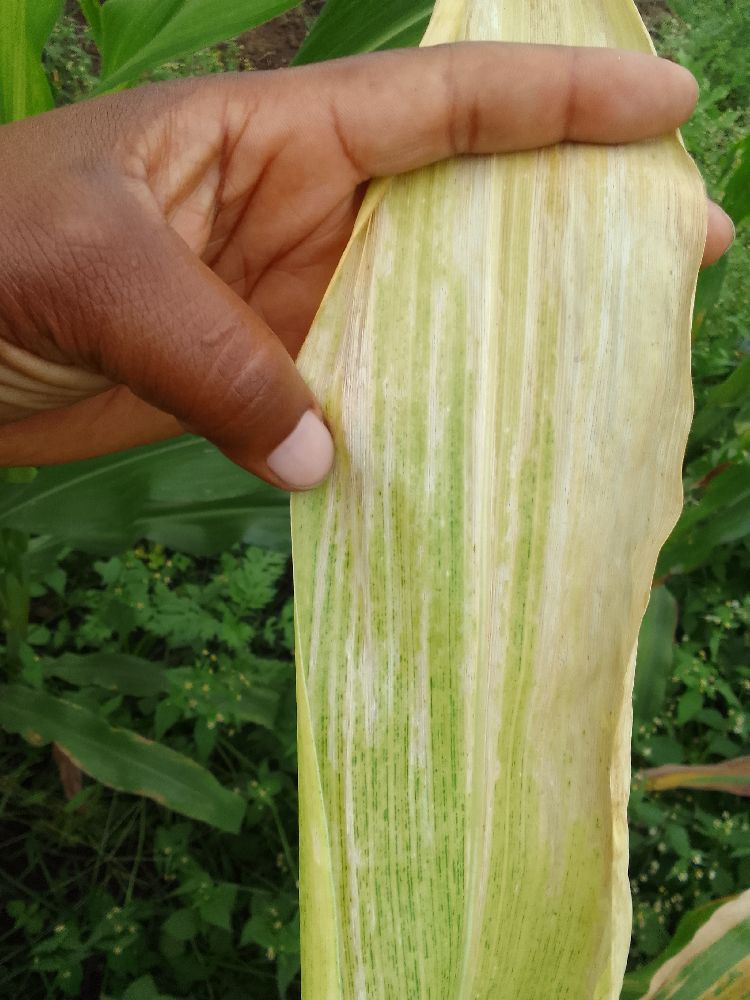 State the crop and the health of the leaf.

maize, maize lethal necrosis
